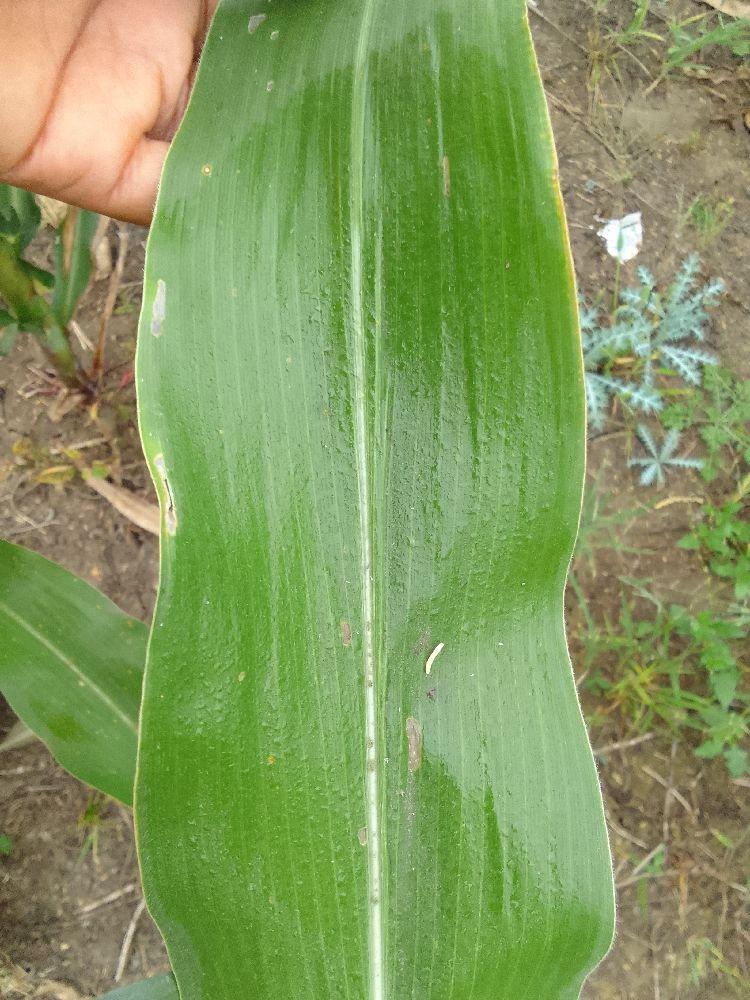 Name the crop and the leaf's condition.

maize, healthy
